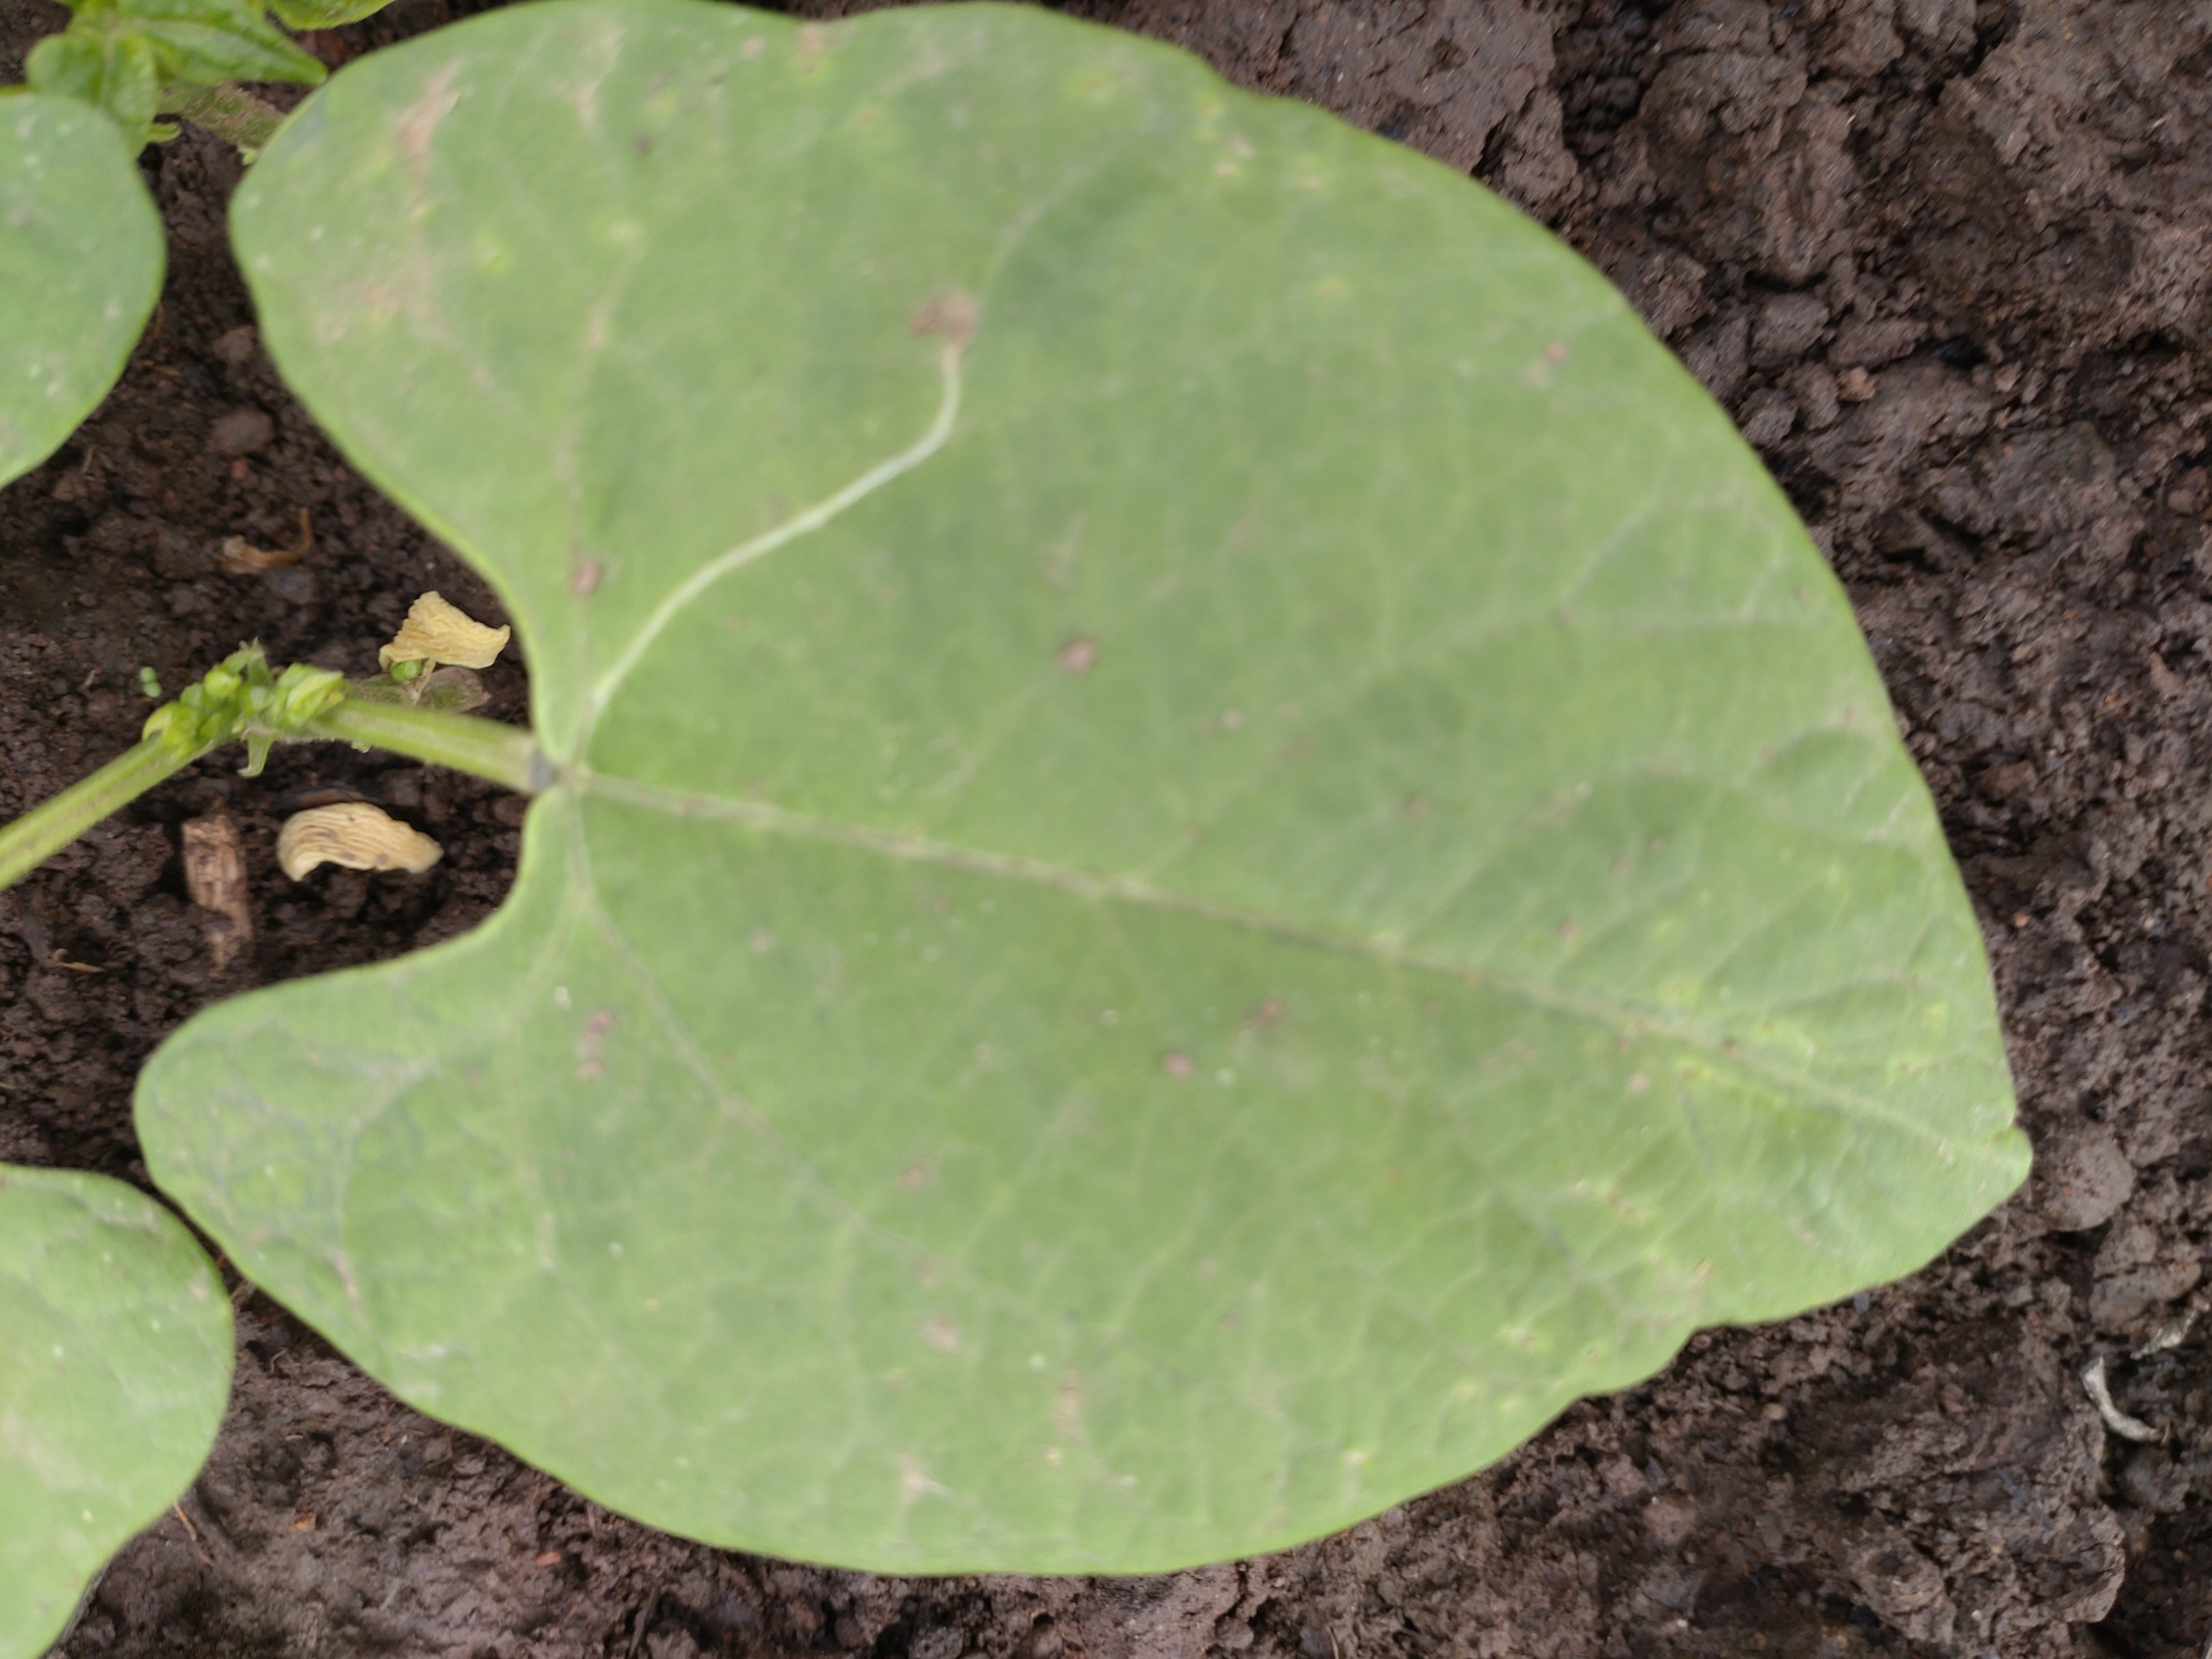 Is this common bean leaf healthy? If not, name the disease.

healthy
